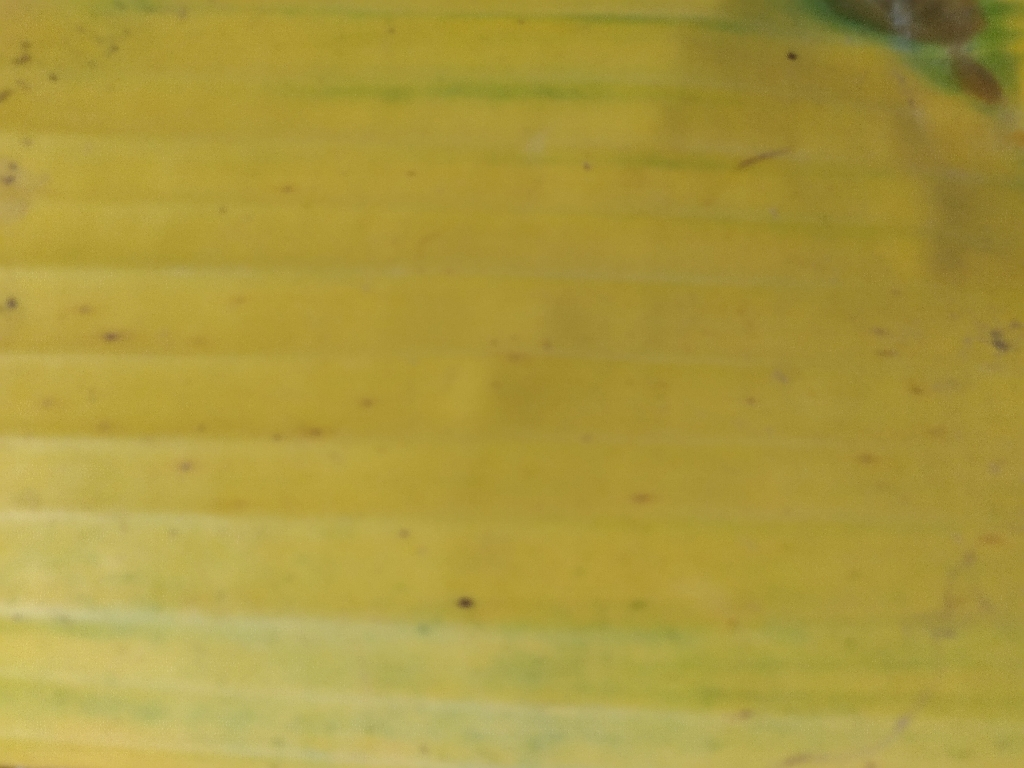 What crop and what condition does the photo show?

banana, fusarium wilt race 1
